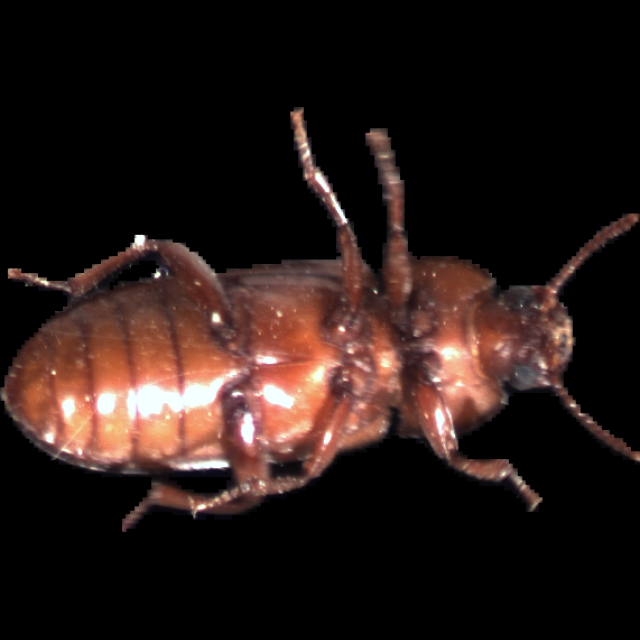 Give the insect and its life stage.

mealworm beetle
